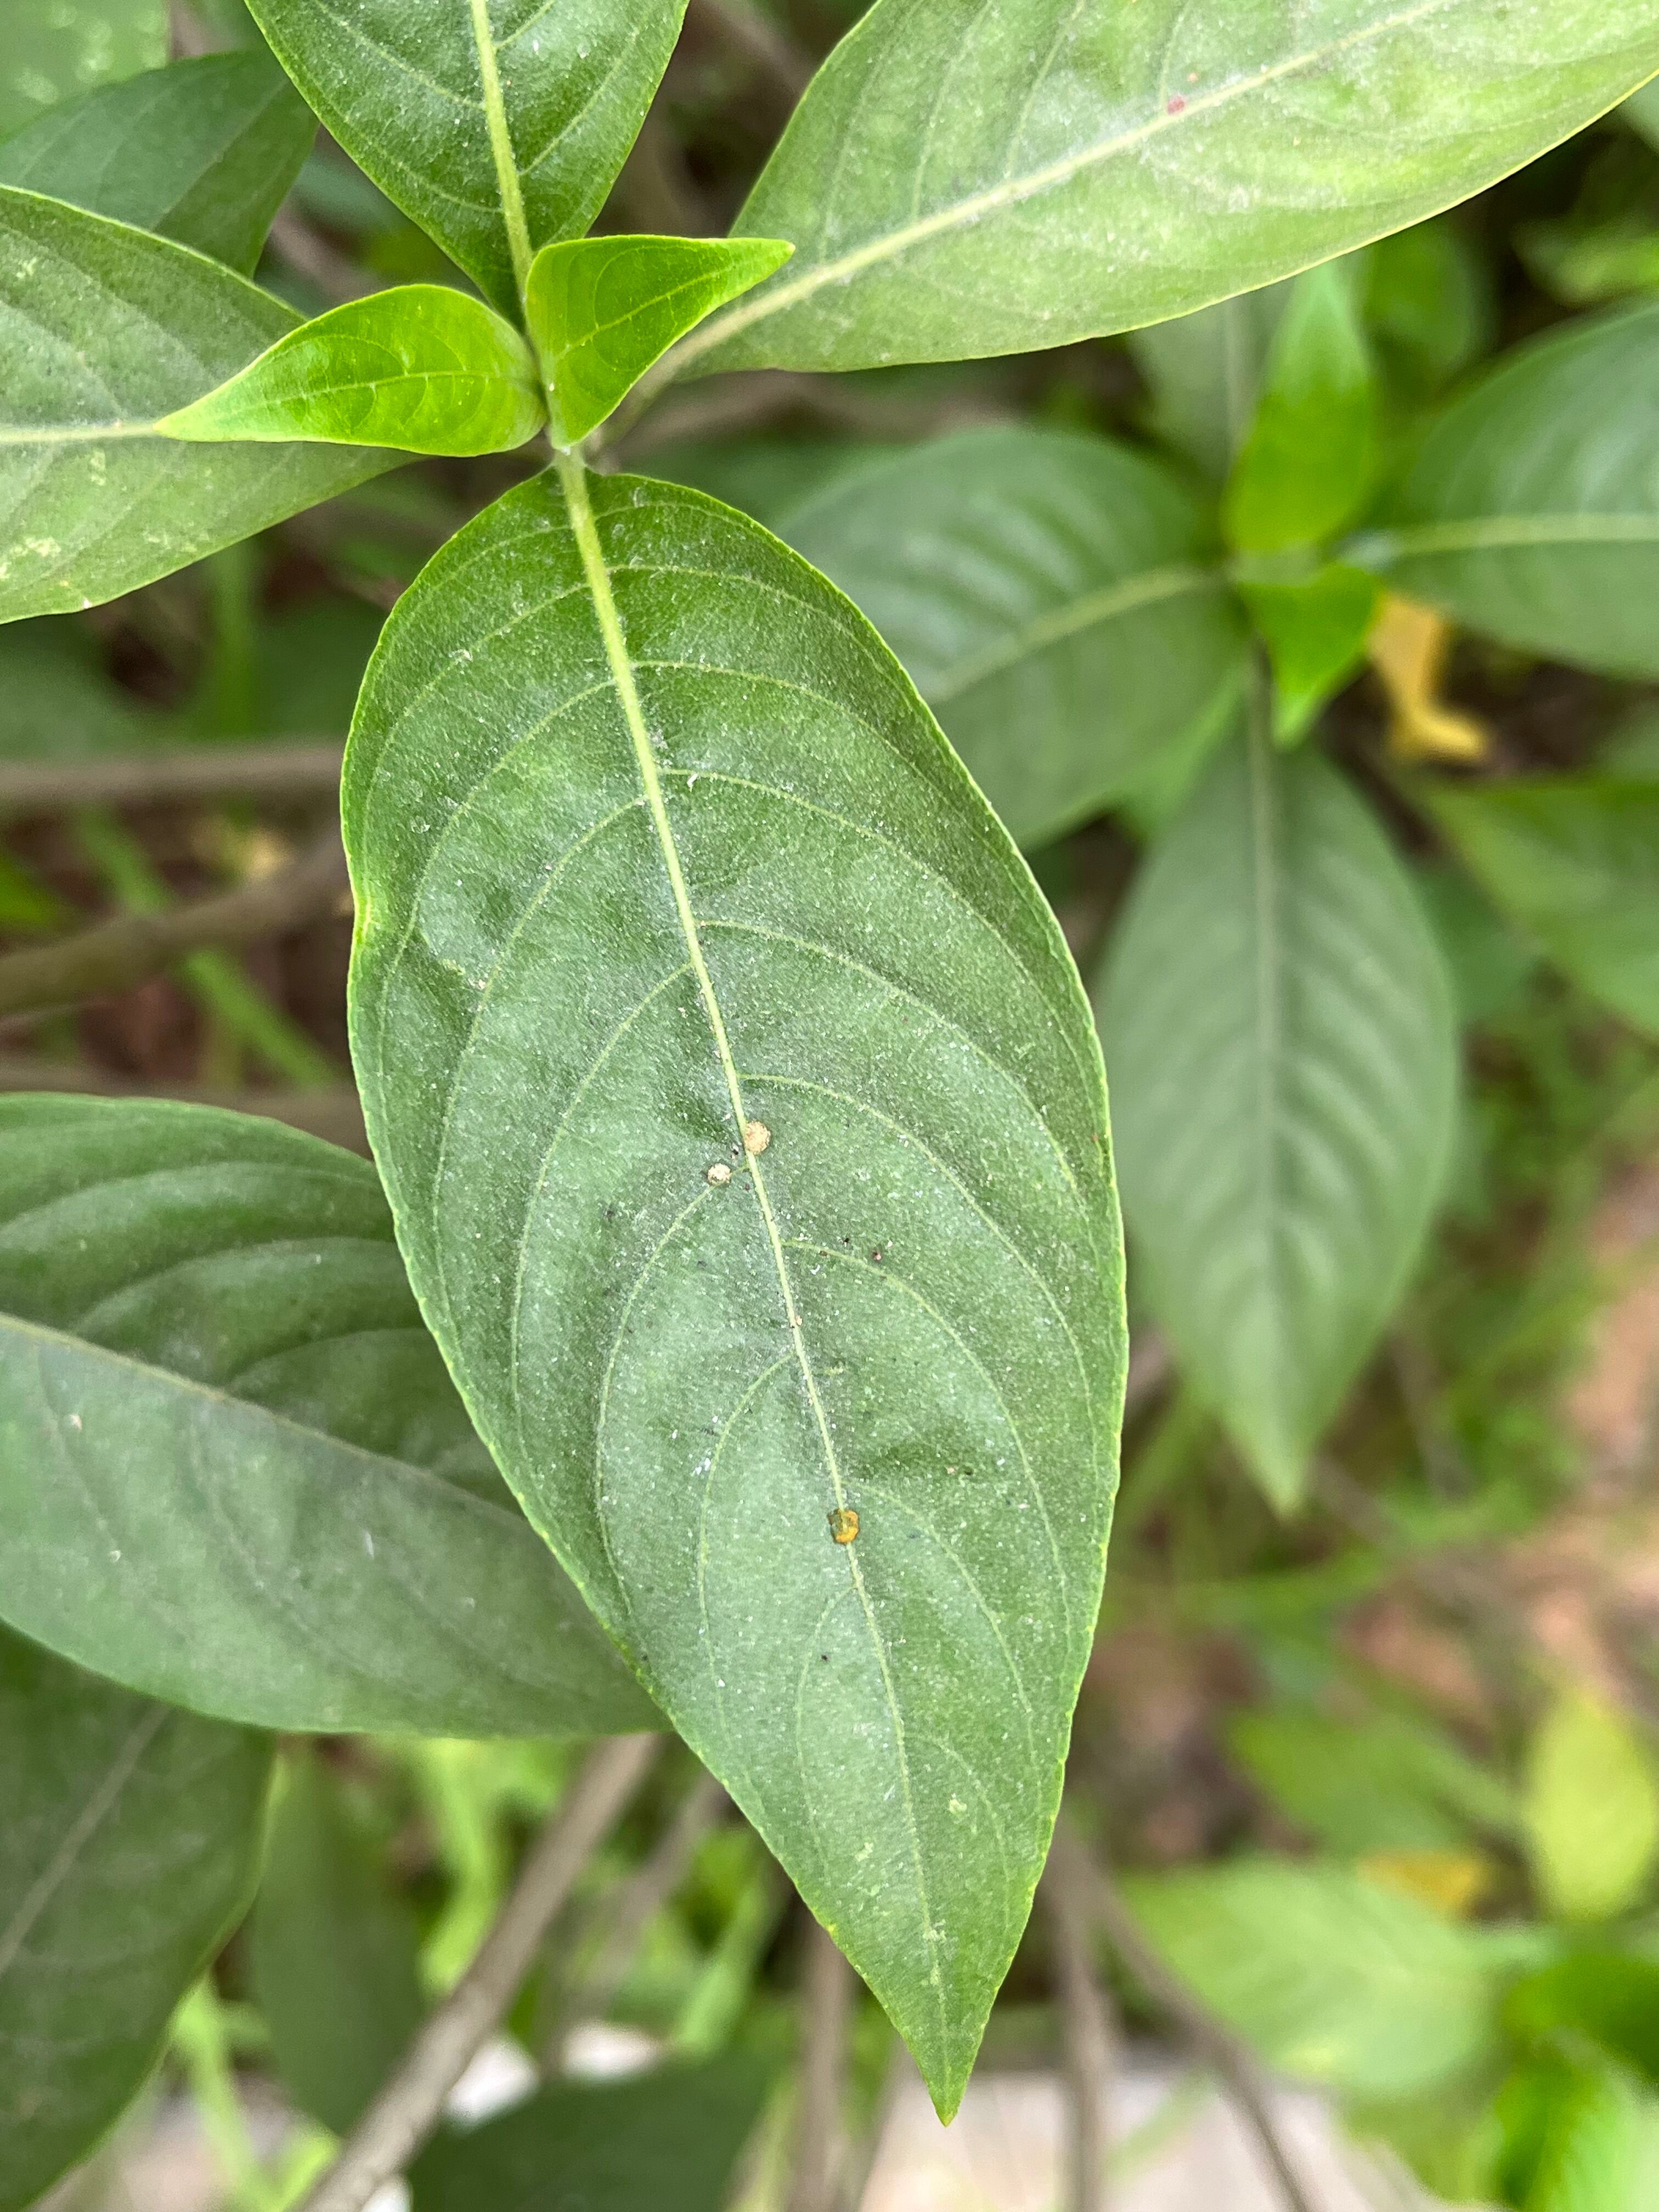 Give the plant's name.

vasaka
